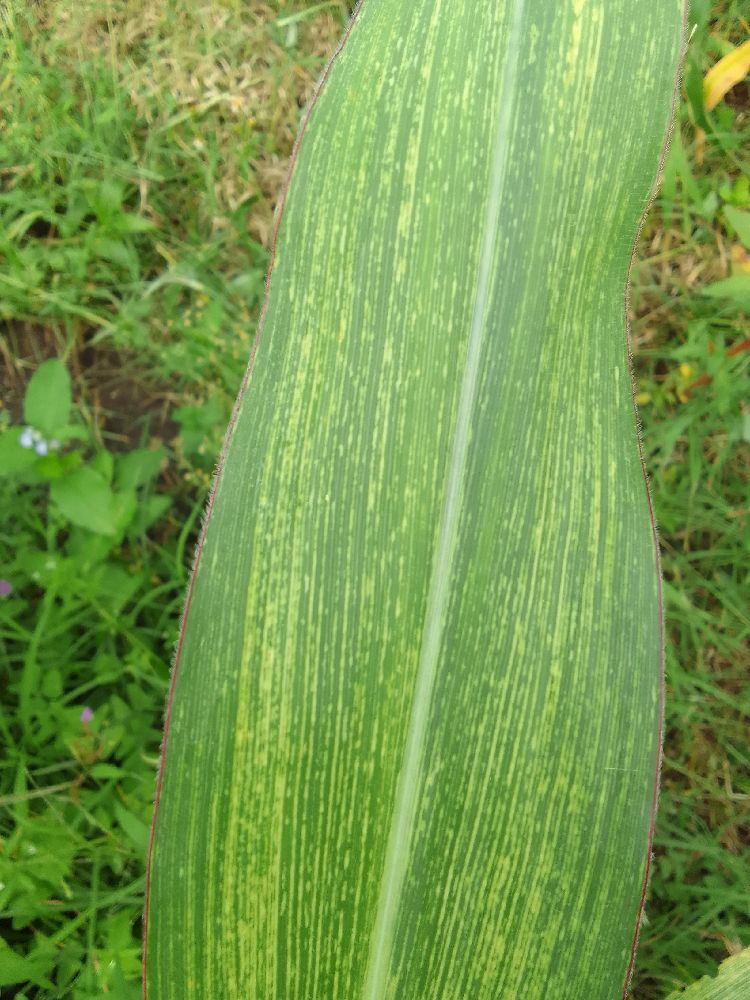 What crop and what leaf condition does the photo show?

maize, maize streak virus
